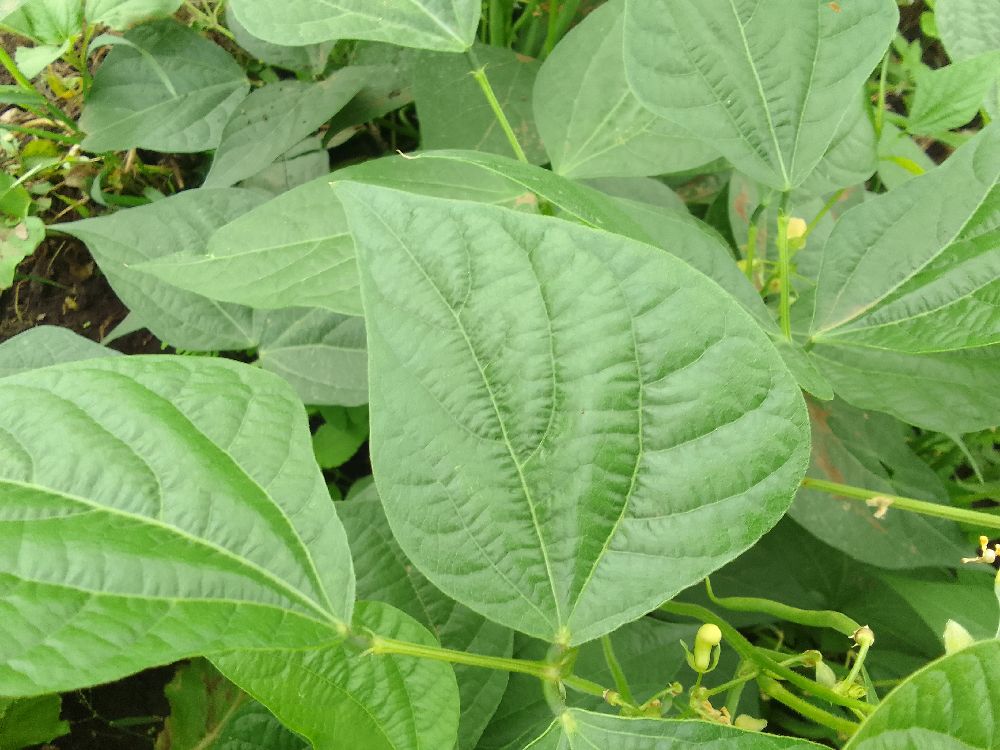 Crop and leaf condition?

common bean, healthy
